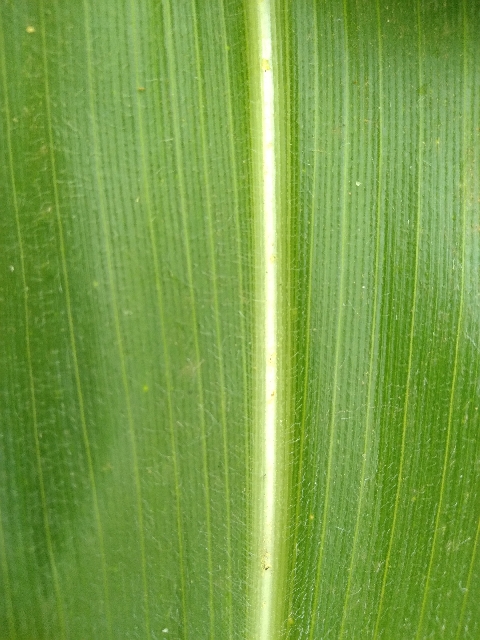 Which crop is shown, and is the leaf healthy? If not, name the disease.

maize, healthy
